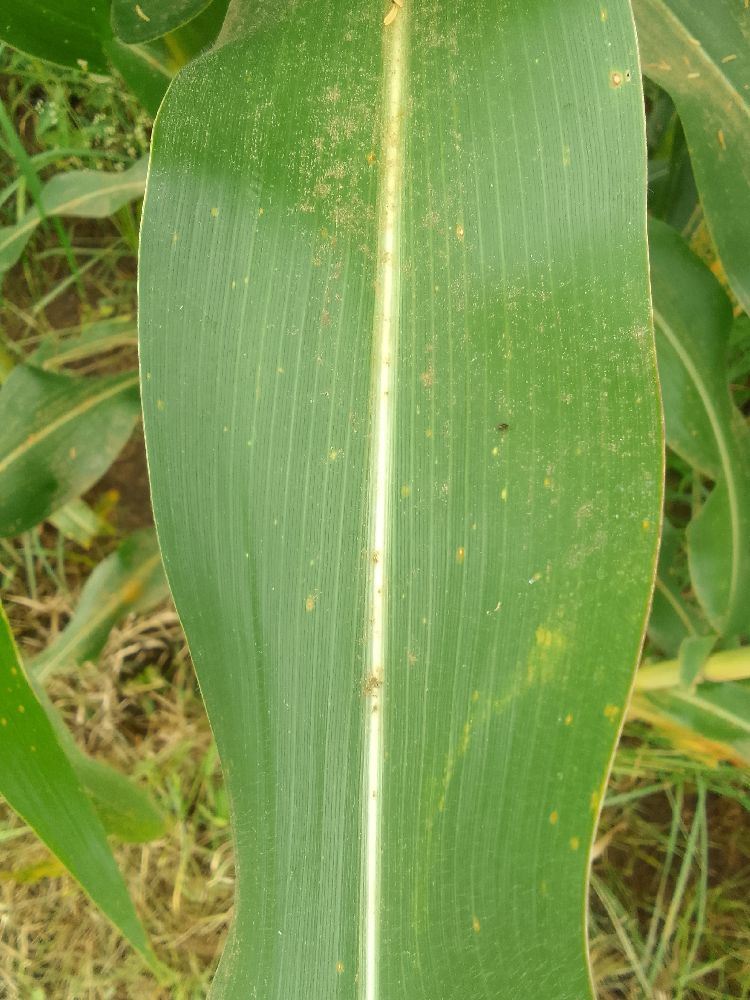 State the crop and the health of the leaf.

maize, healthy
